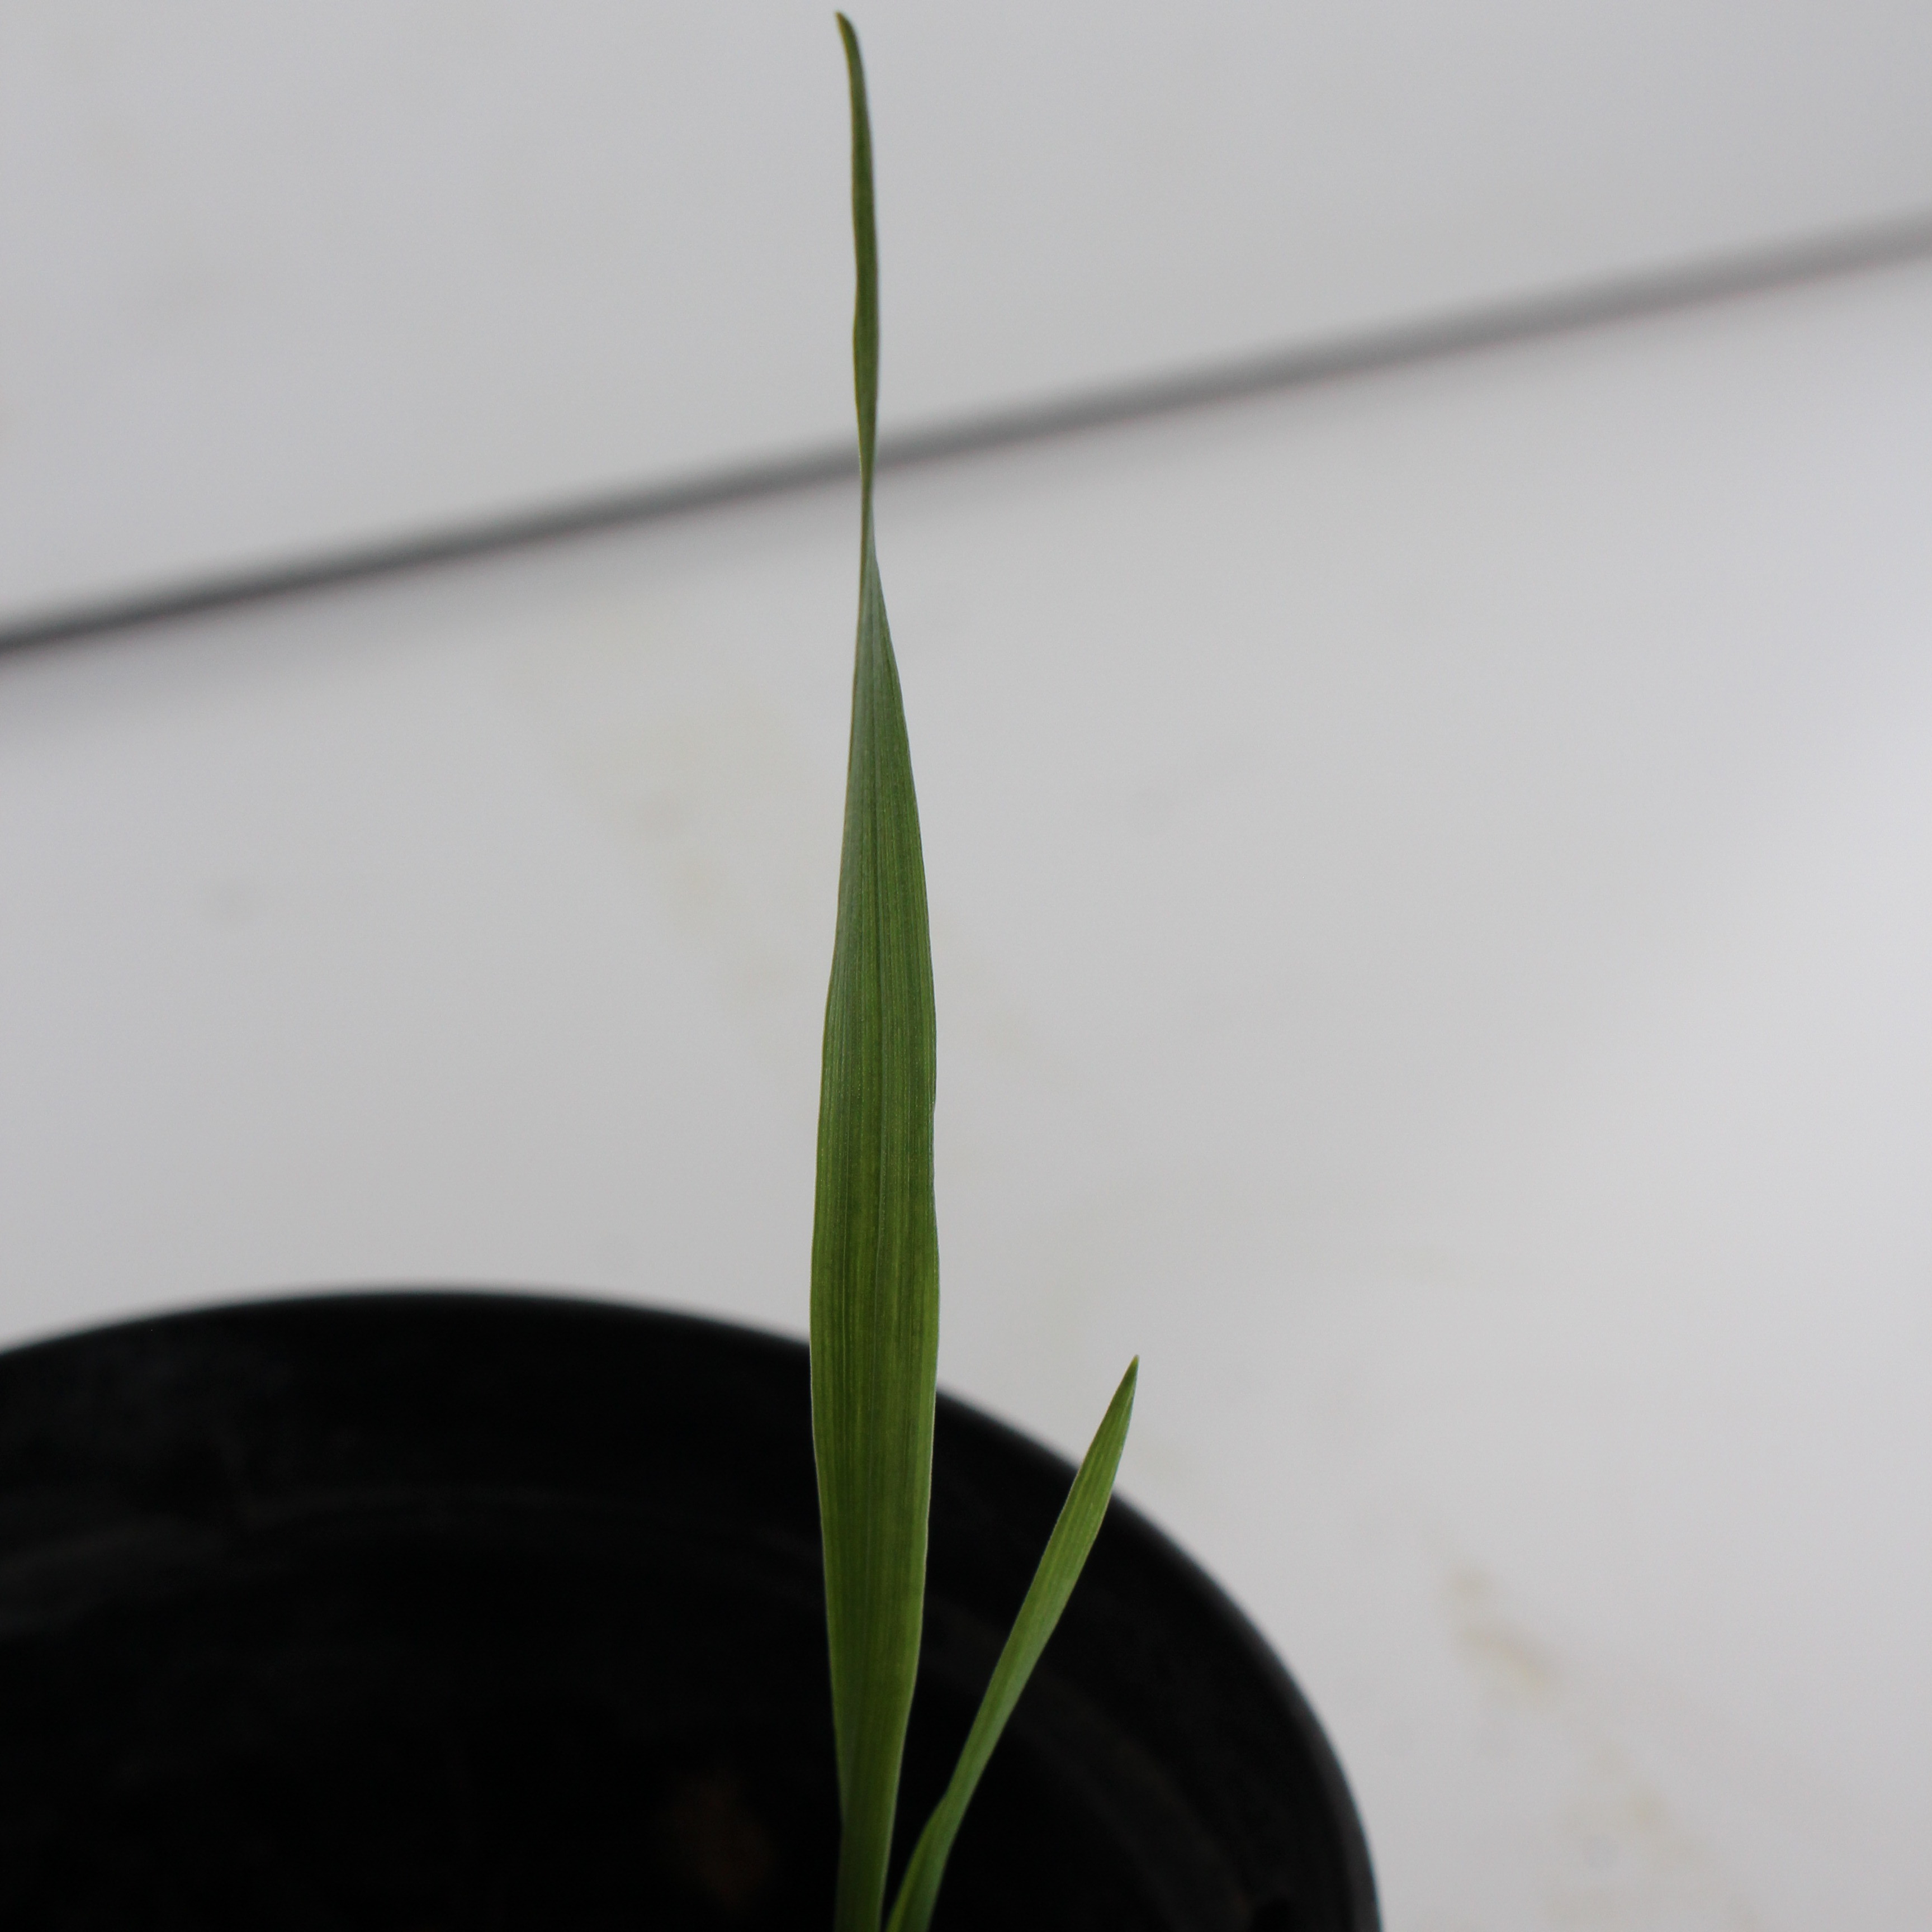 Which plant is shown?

Avena sterilis
